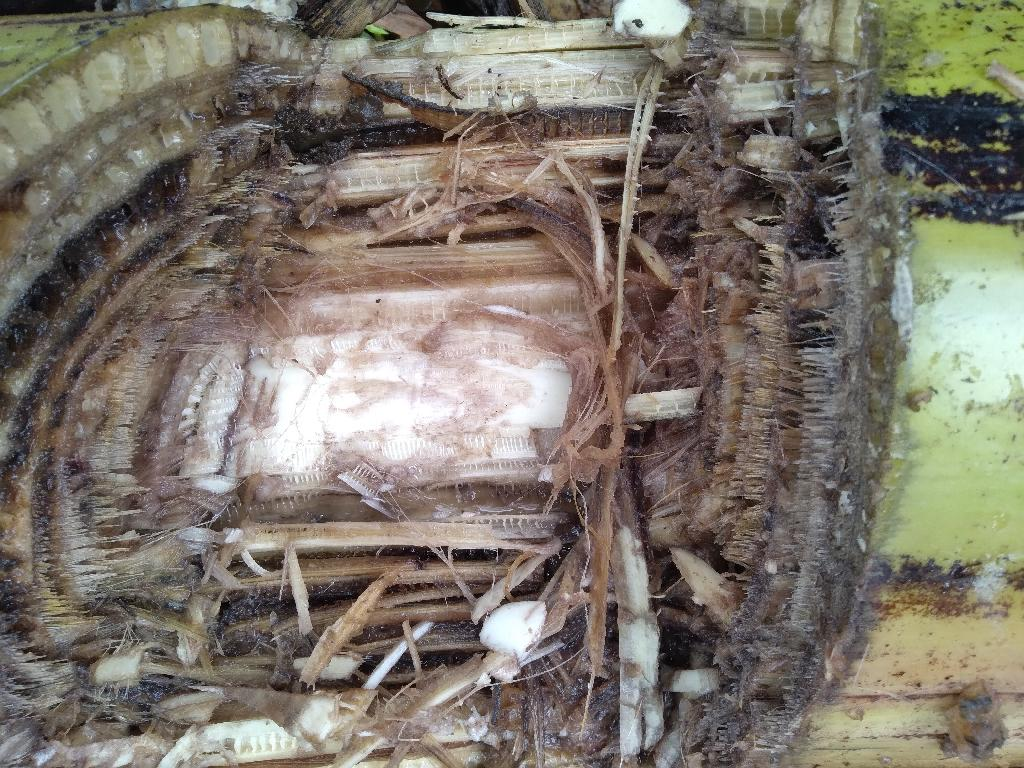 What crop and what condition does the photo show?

banana, fusarium wilt race 1
